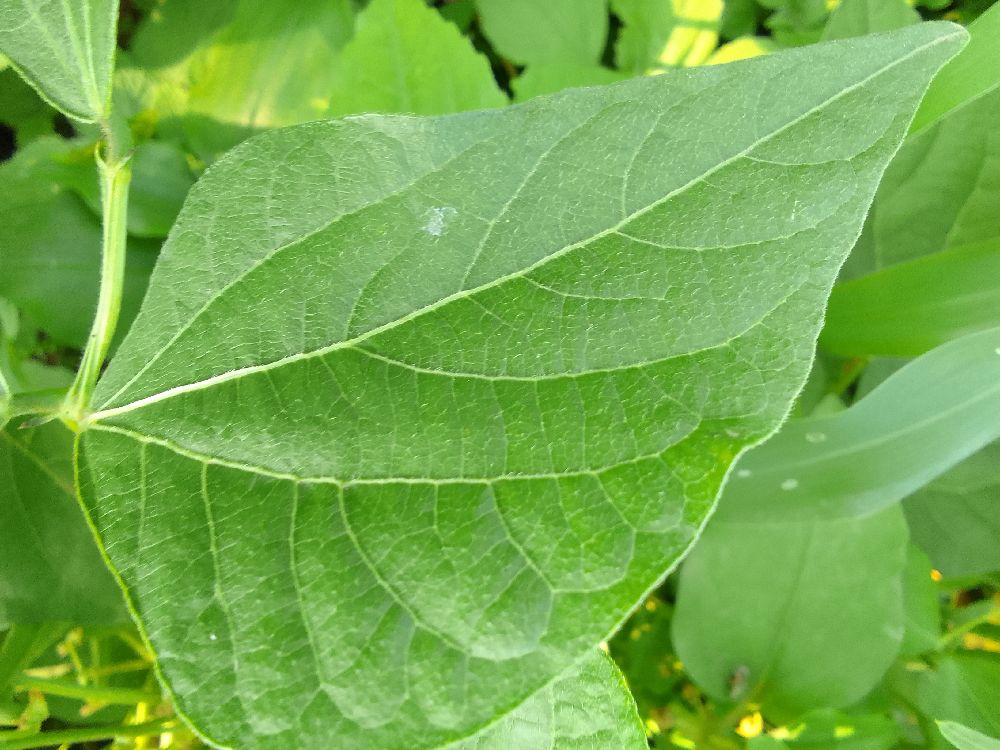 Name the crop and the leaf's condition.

common bean, healthy
